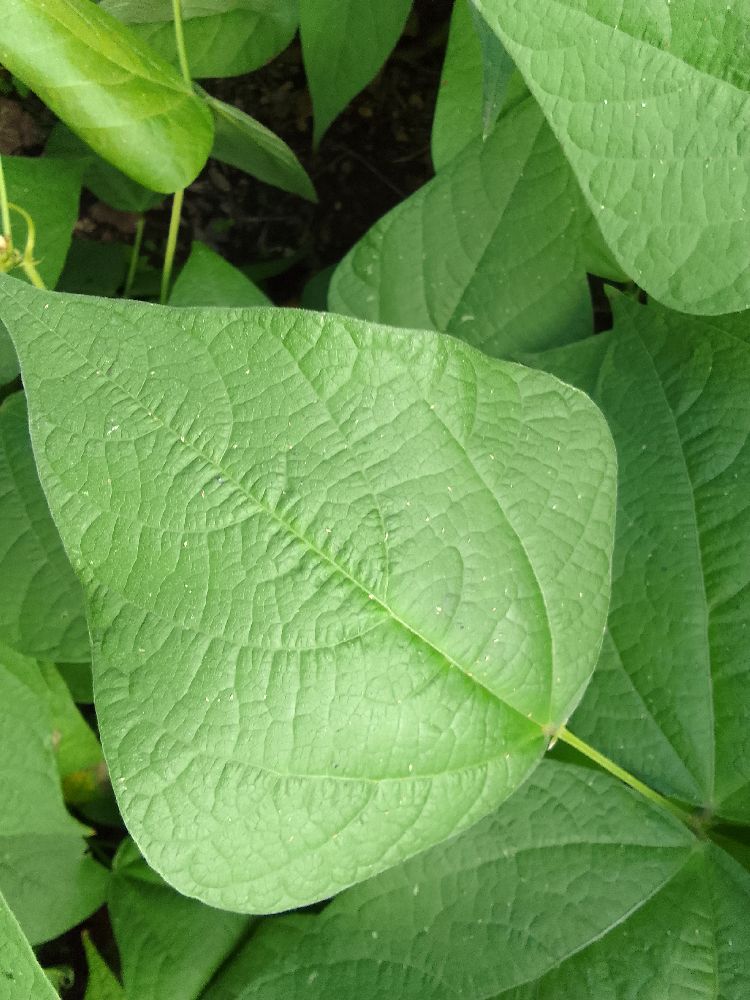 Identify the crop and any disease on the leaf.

common bean, healthy
